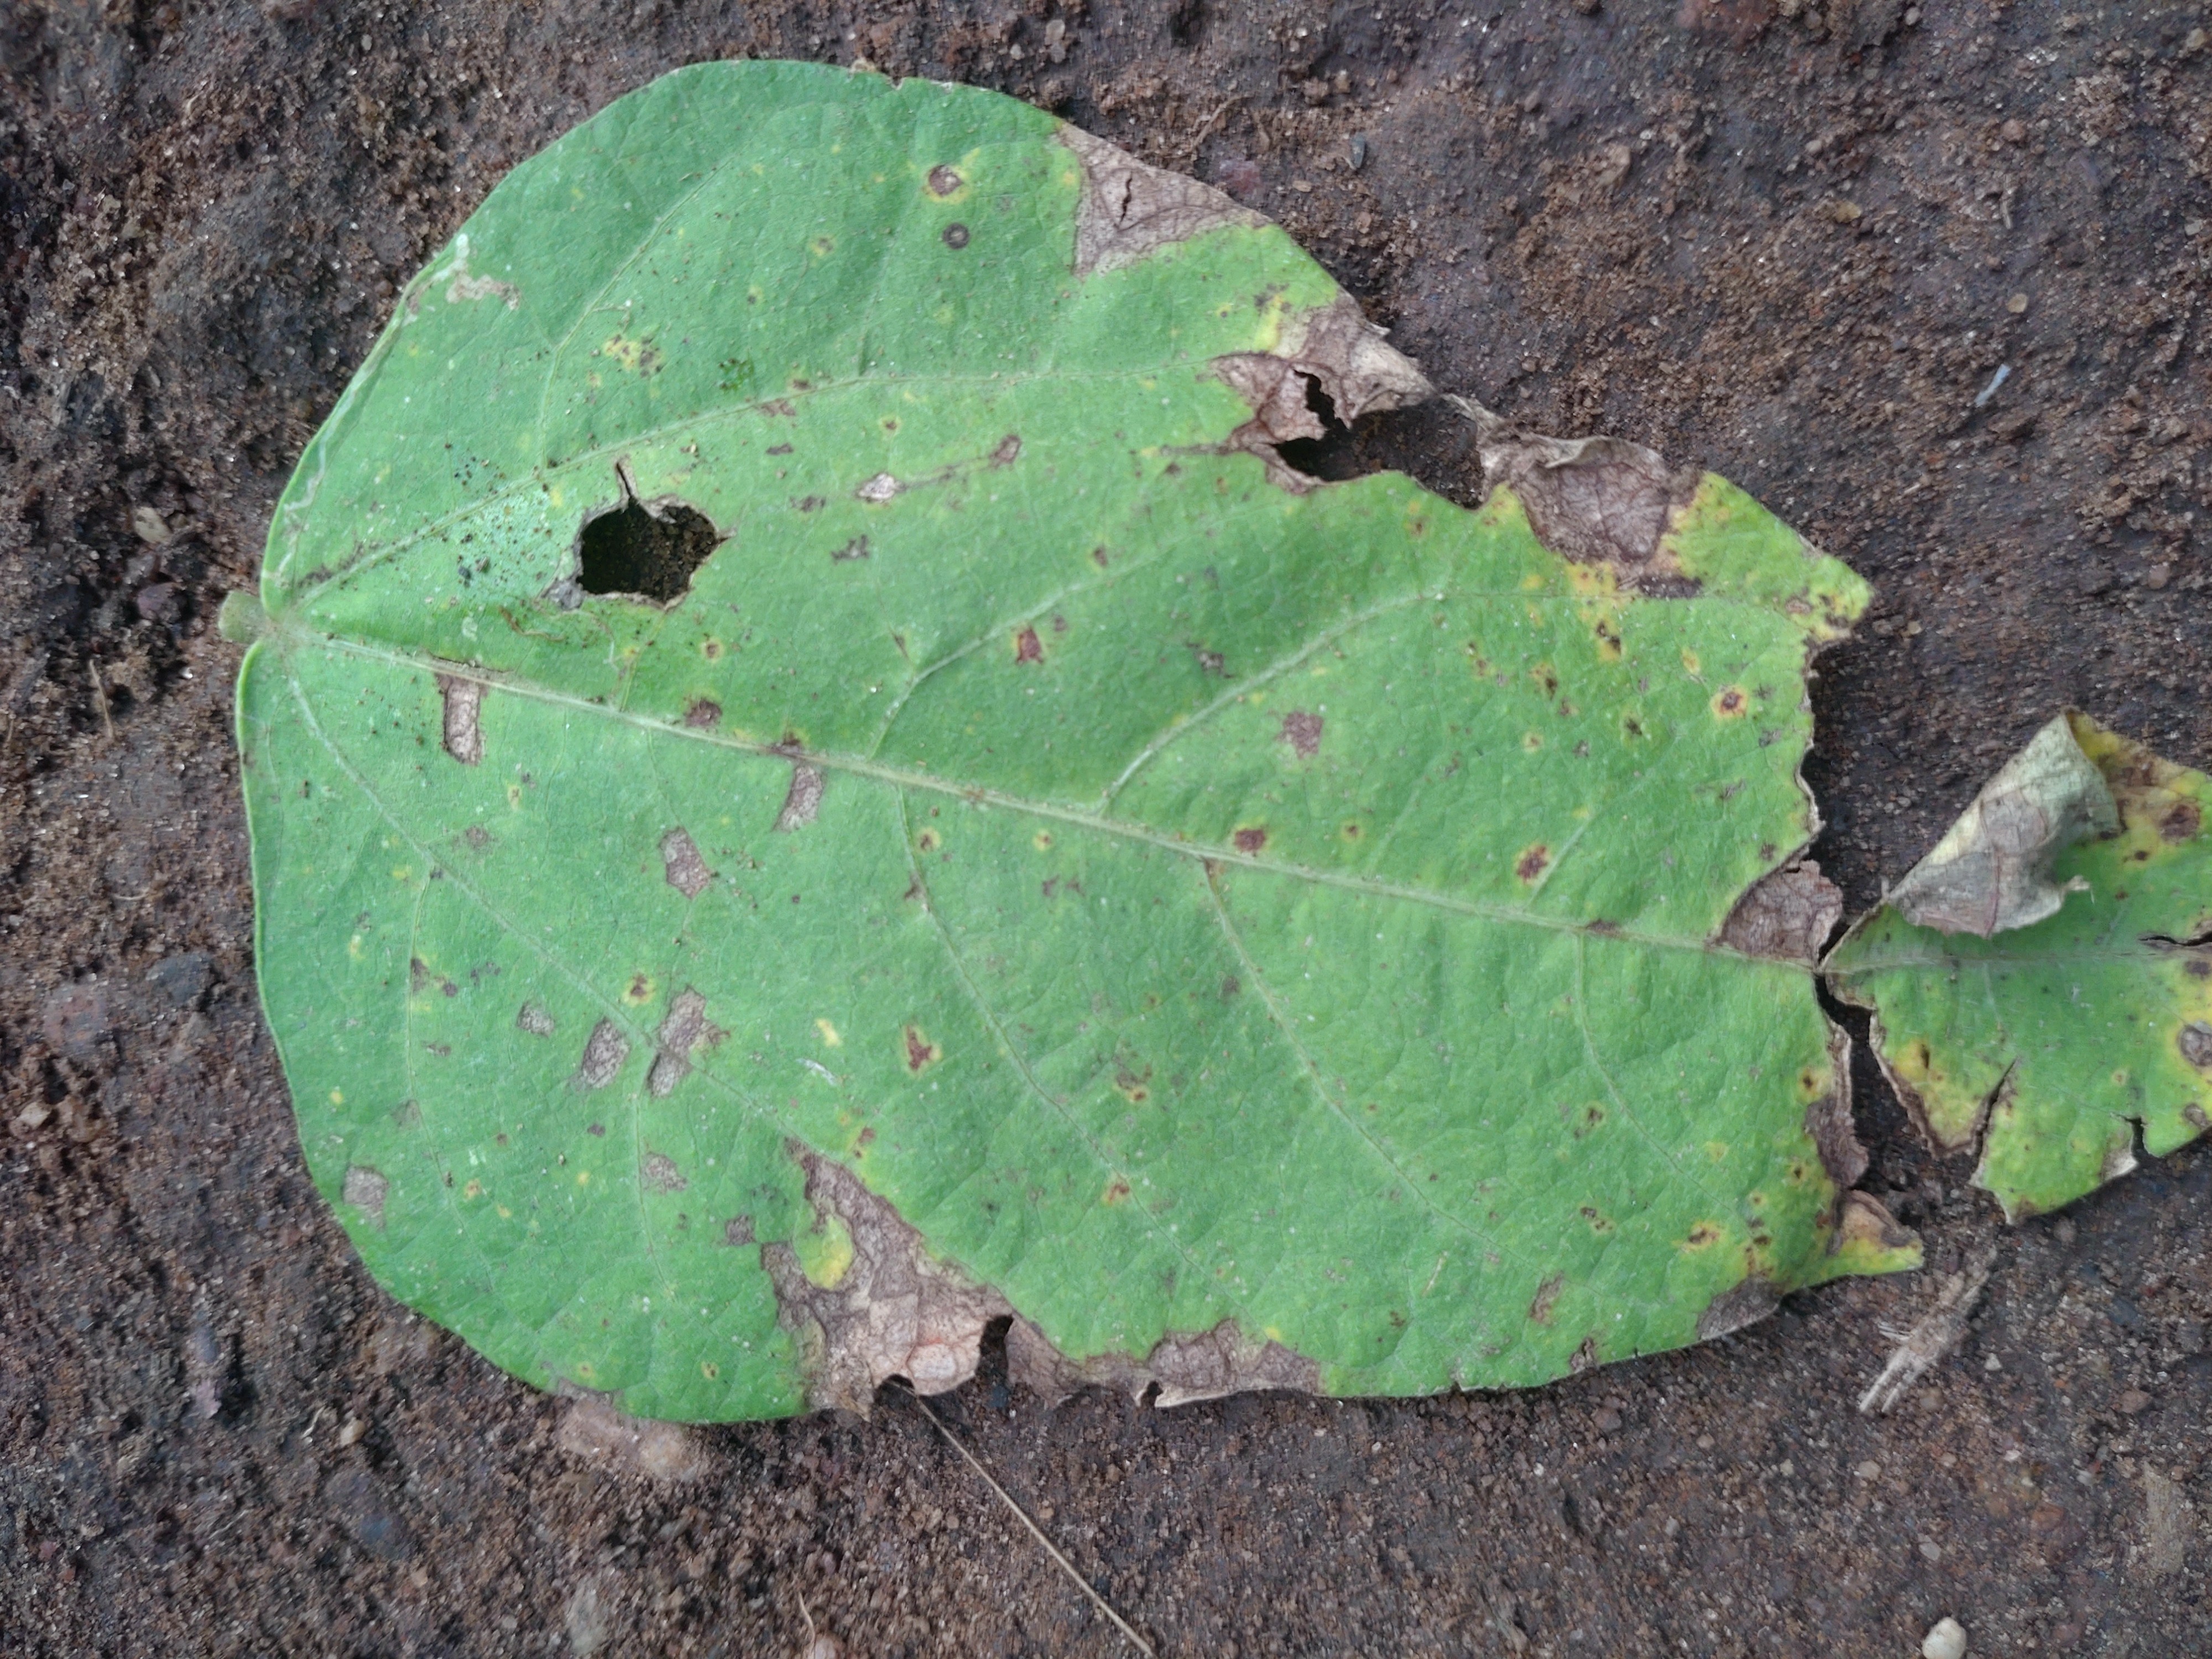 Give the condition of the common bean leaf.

anthracnose
